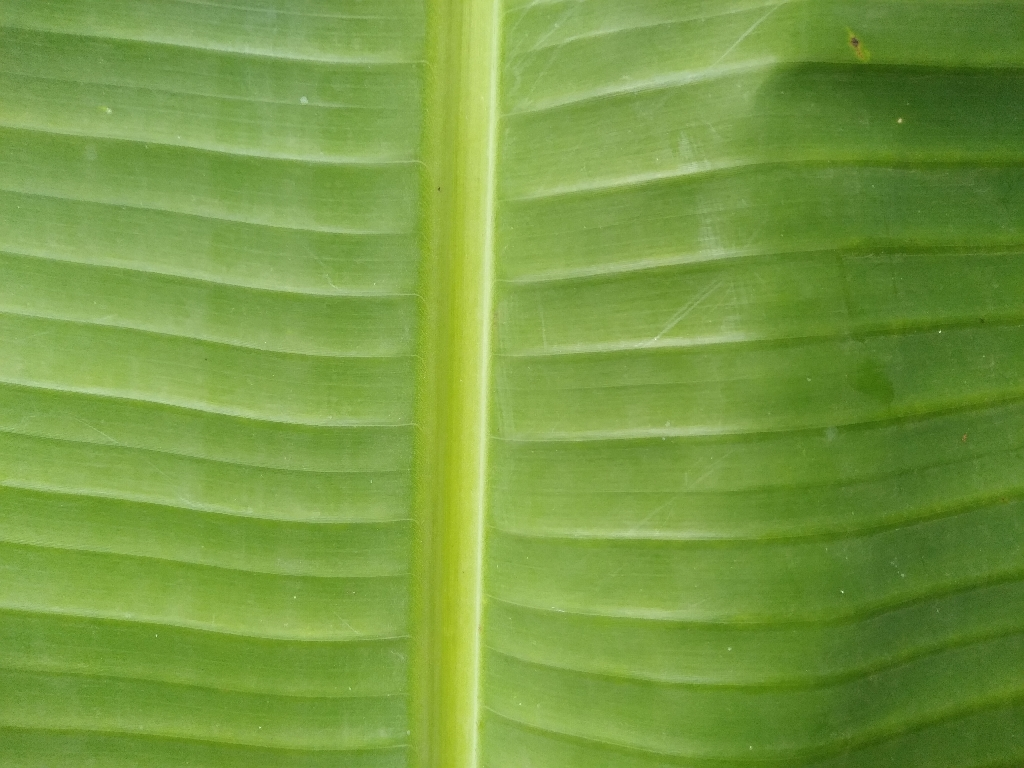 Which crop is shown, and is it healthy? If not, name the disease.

banana, healthy
